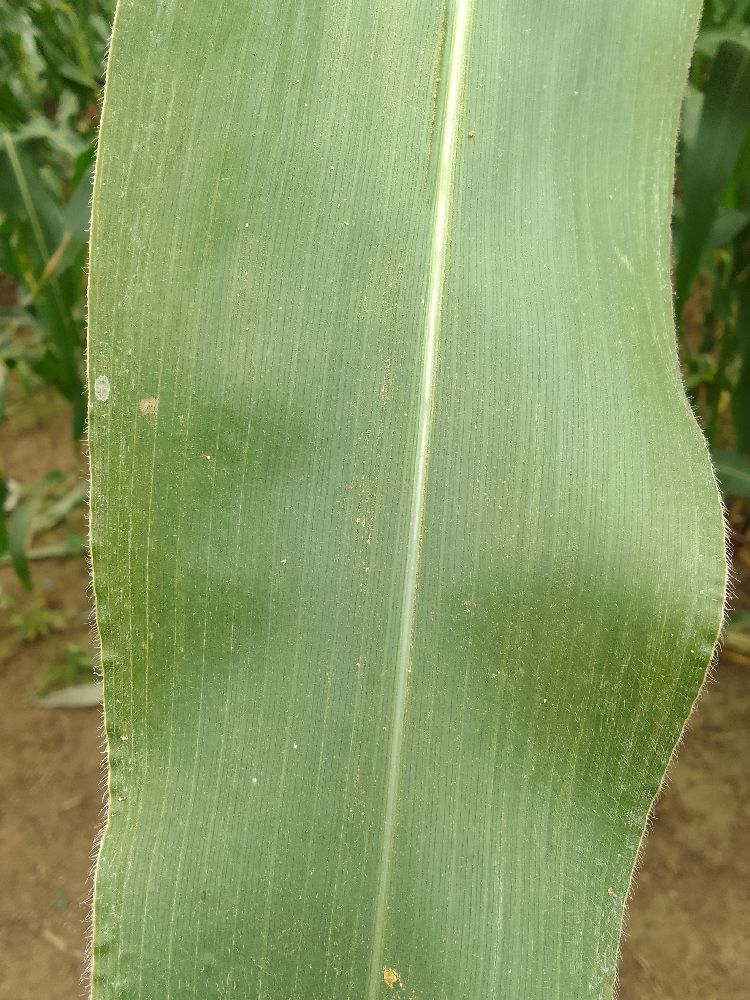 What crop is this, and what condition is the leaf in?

maize, healthy
